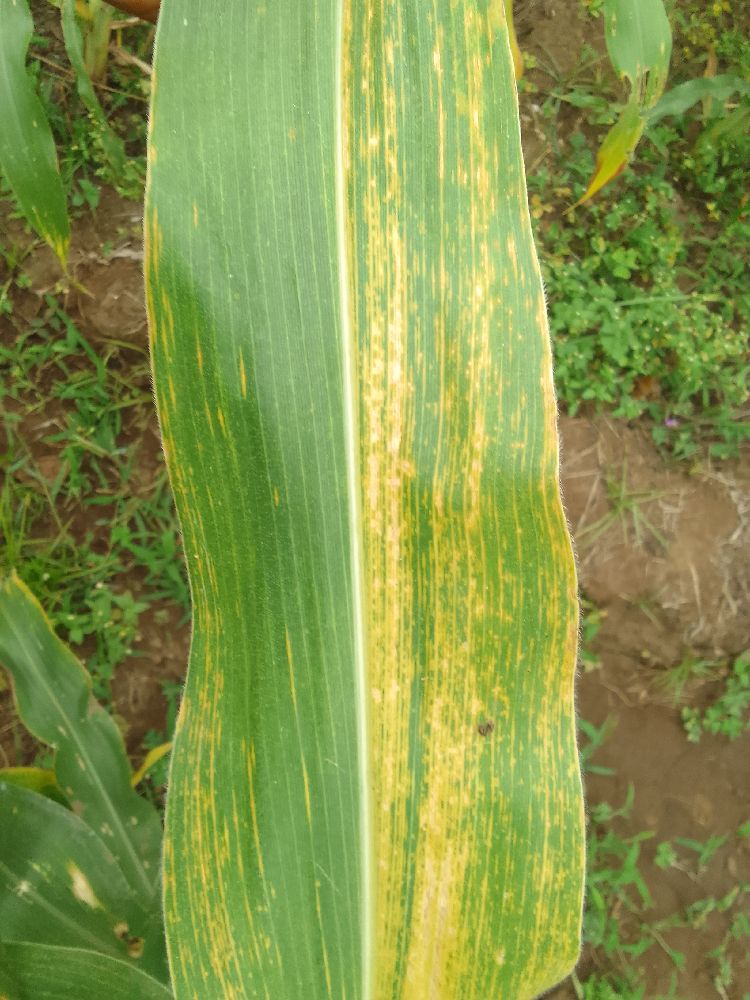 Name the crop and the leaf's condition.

maize, maize lethal necrosis
